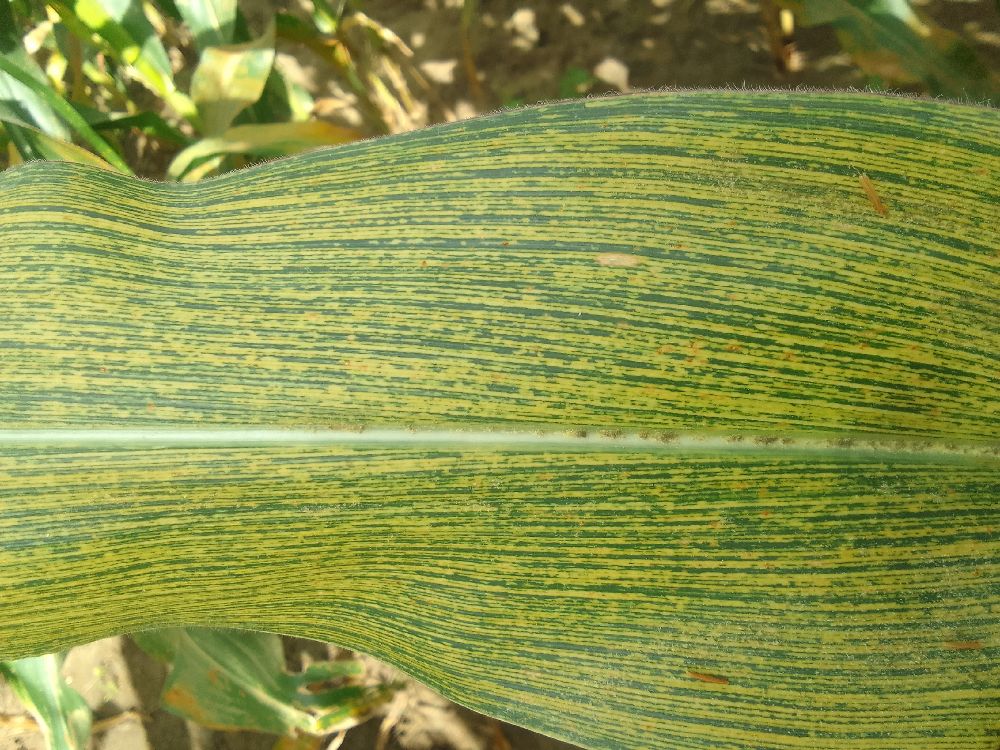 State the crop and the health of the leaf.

maize, maize streak virus
